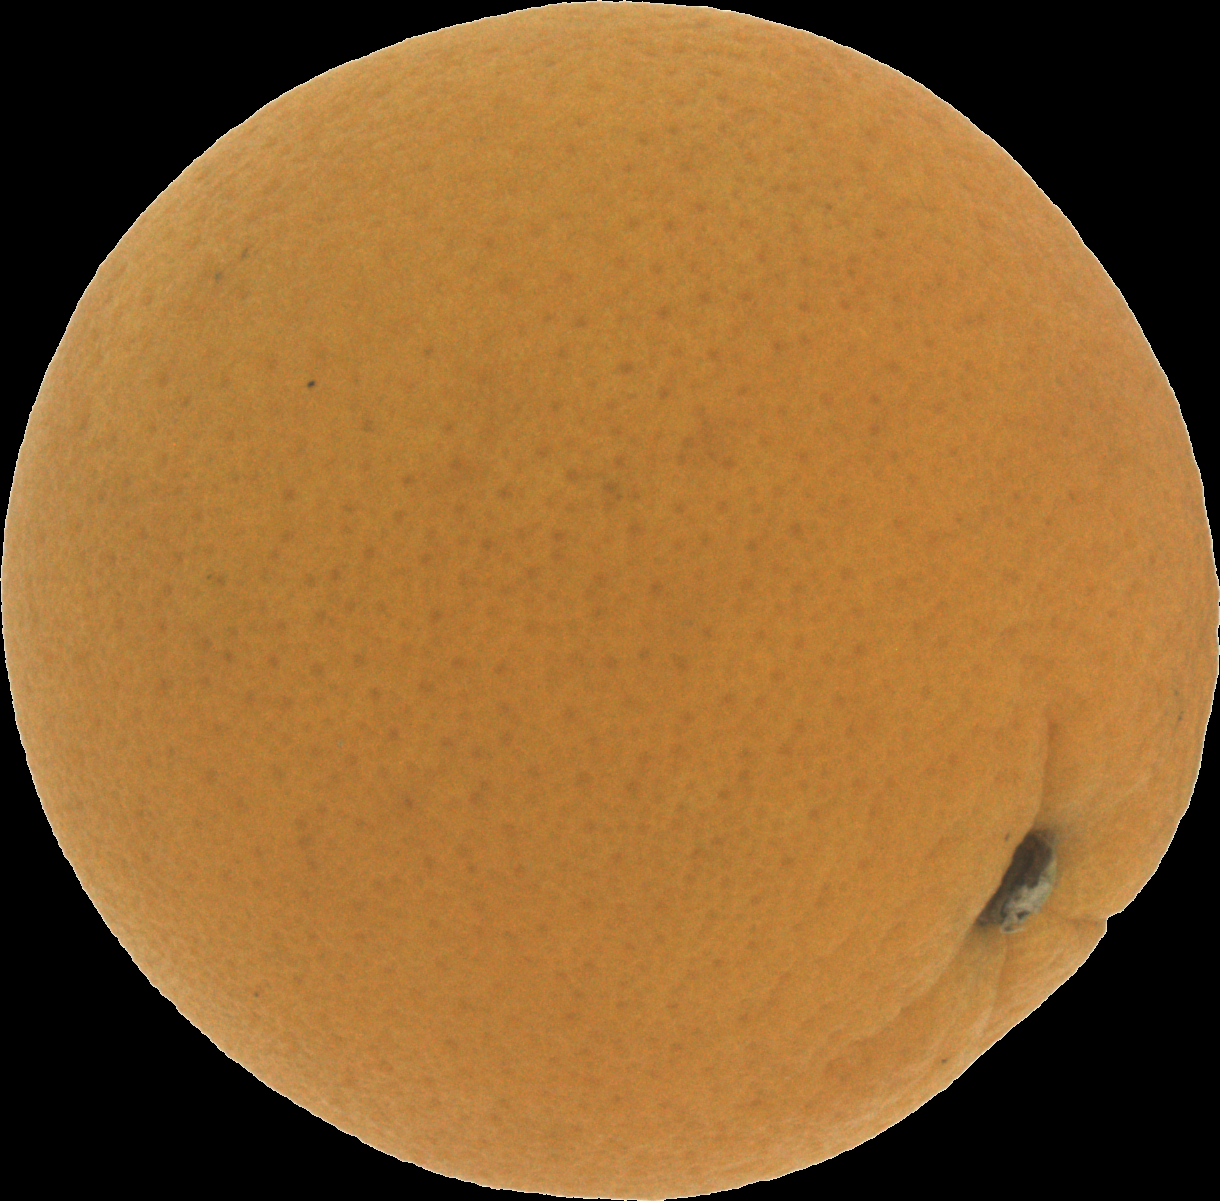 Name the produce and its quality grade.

orange, good
